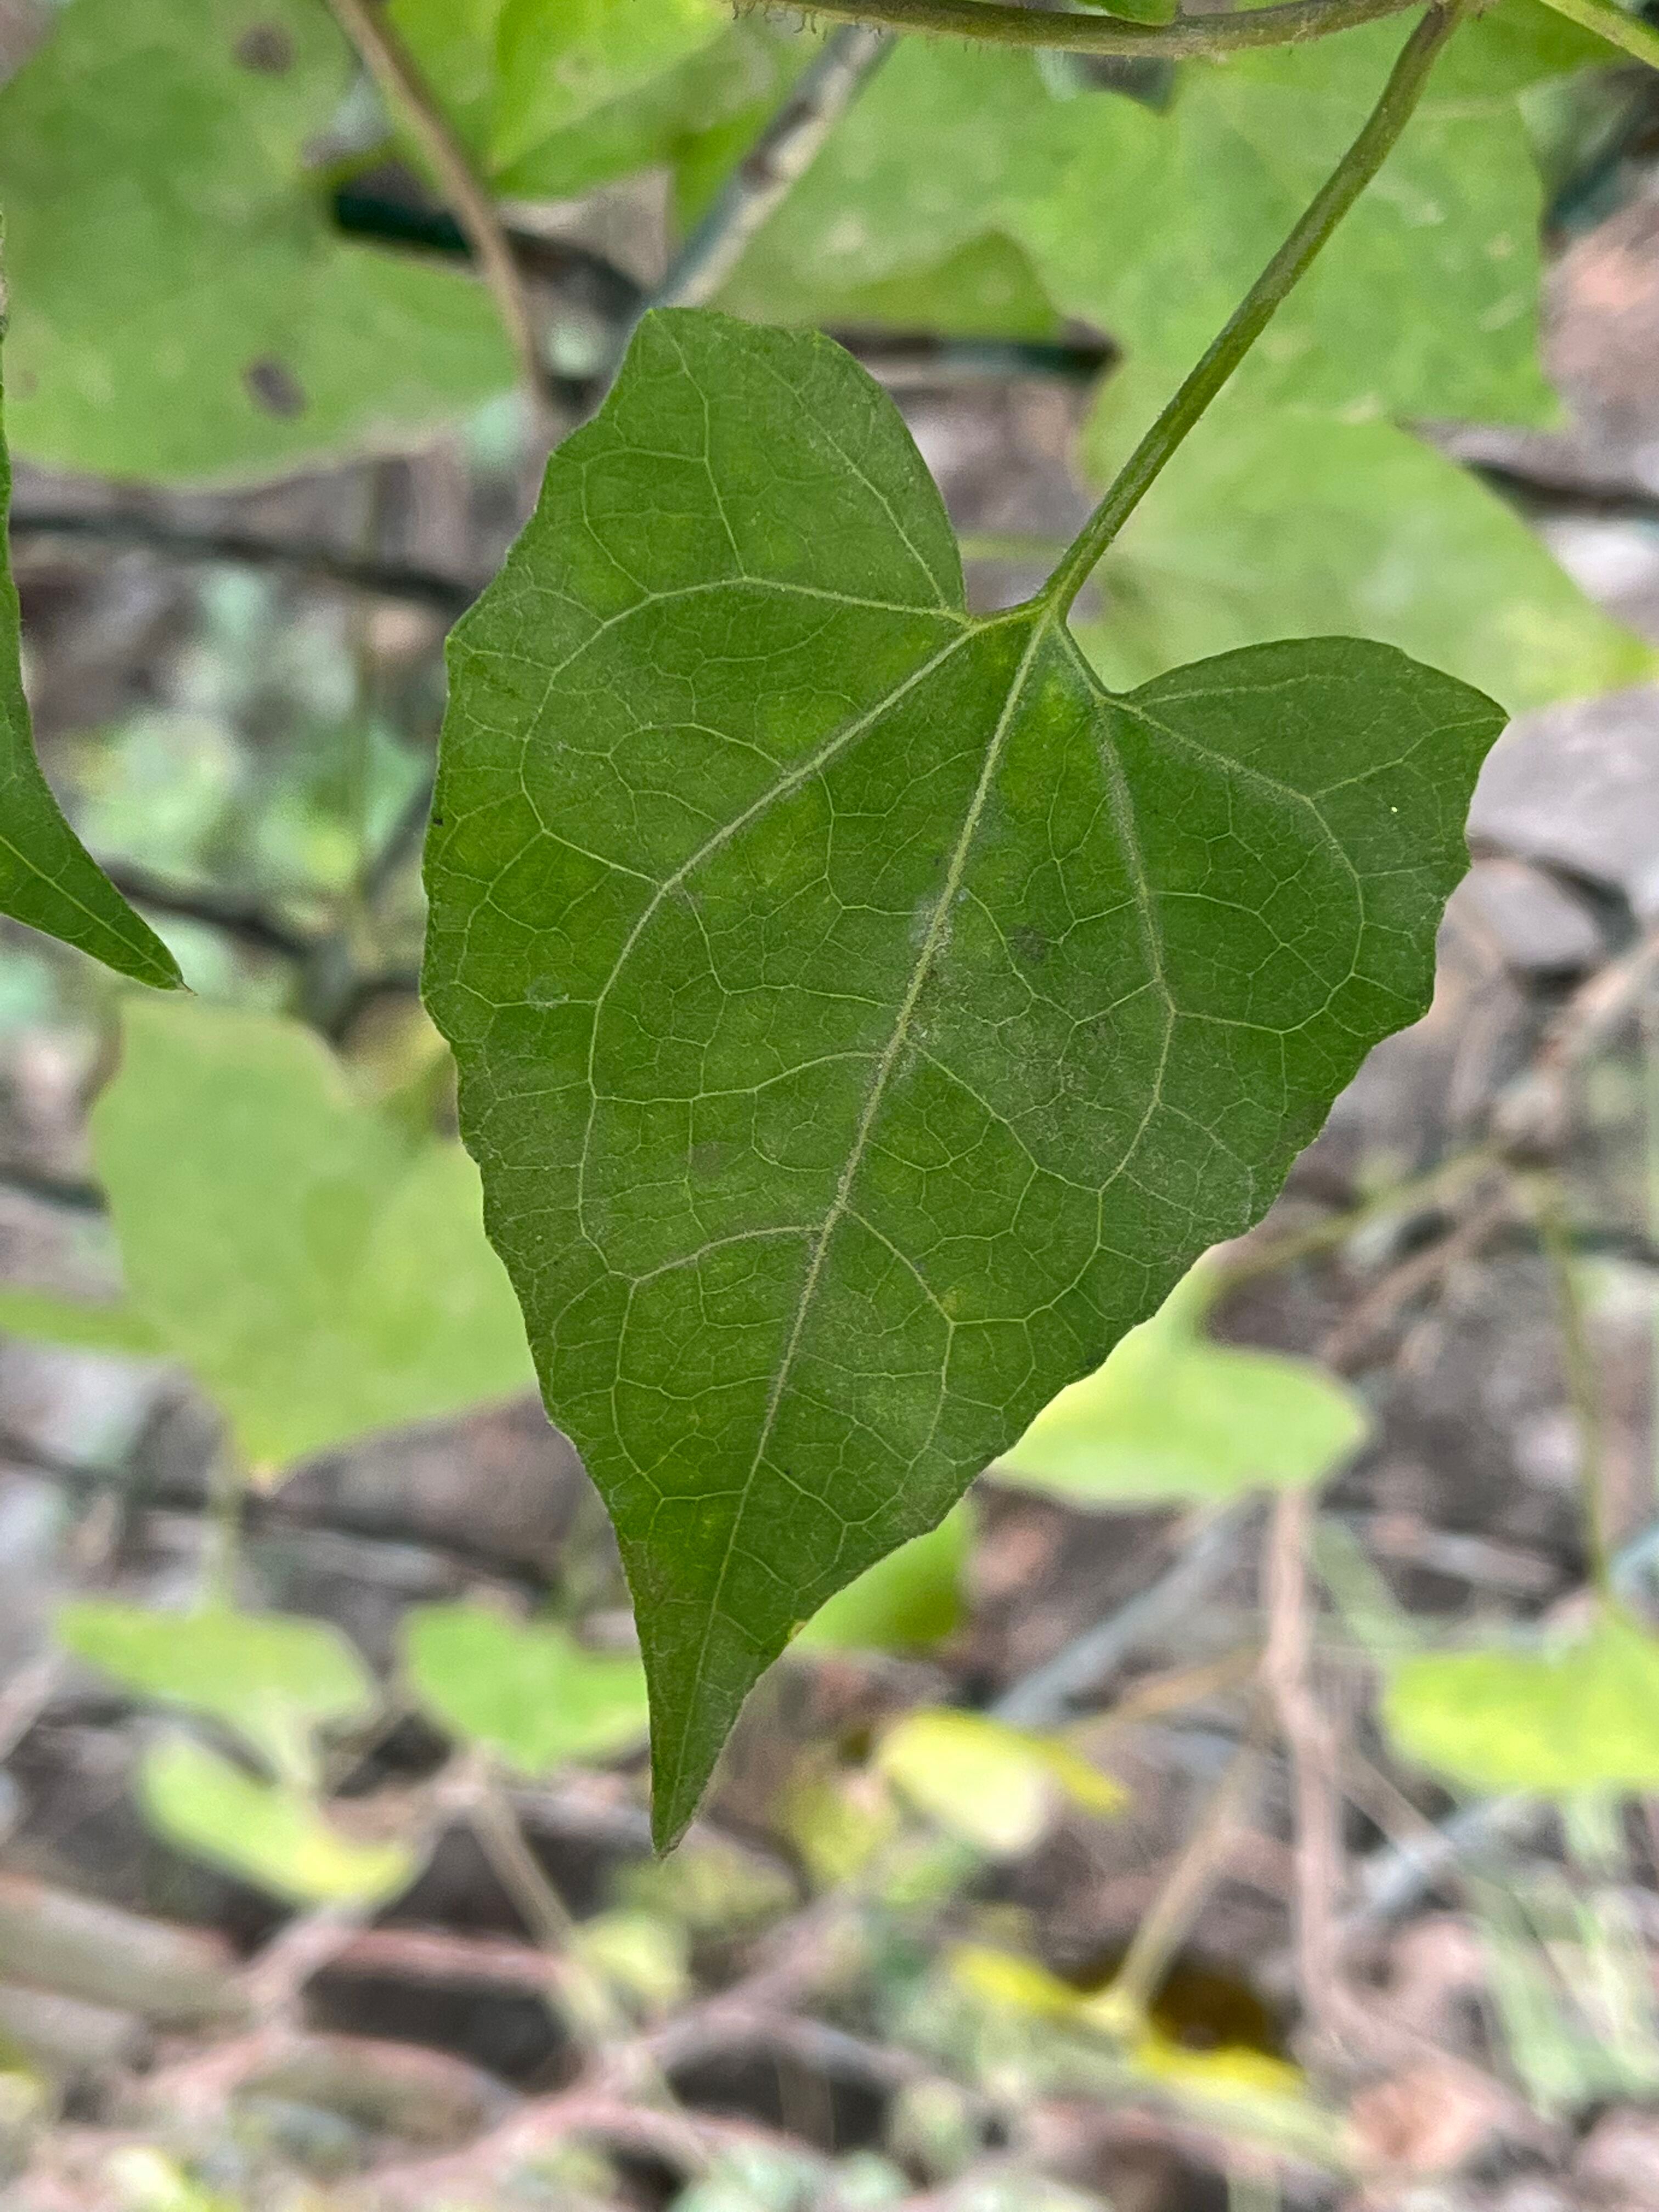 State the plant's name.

bitter vine
